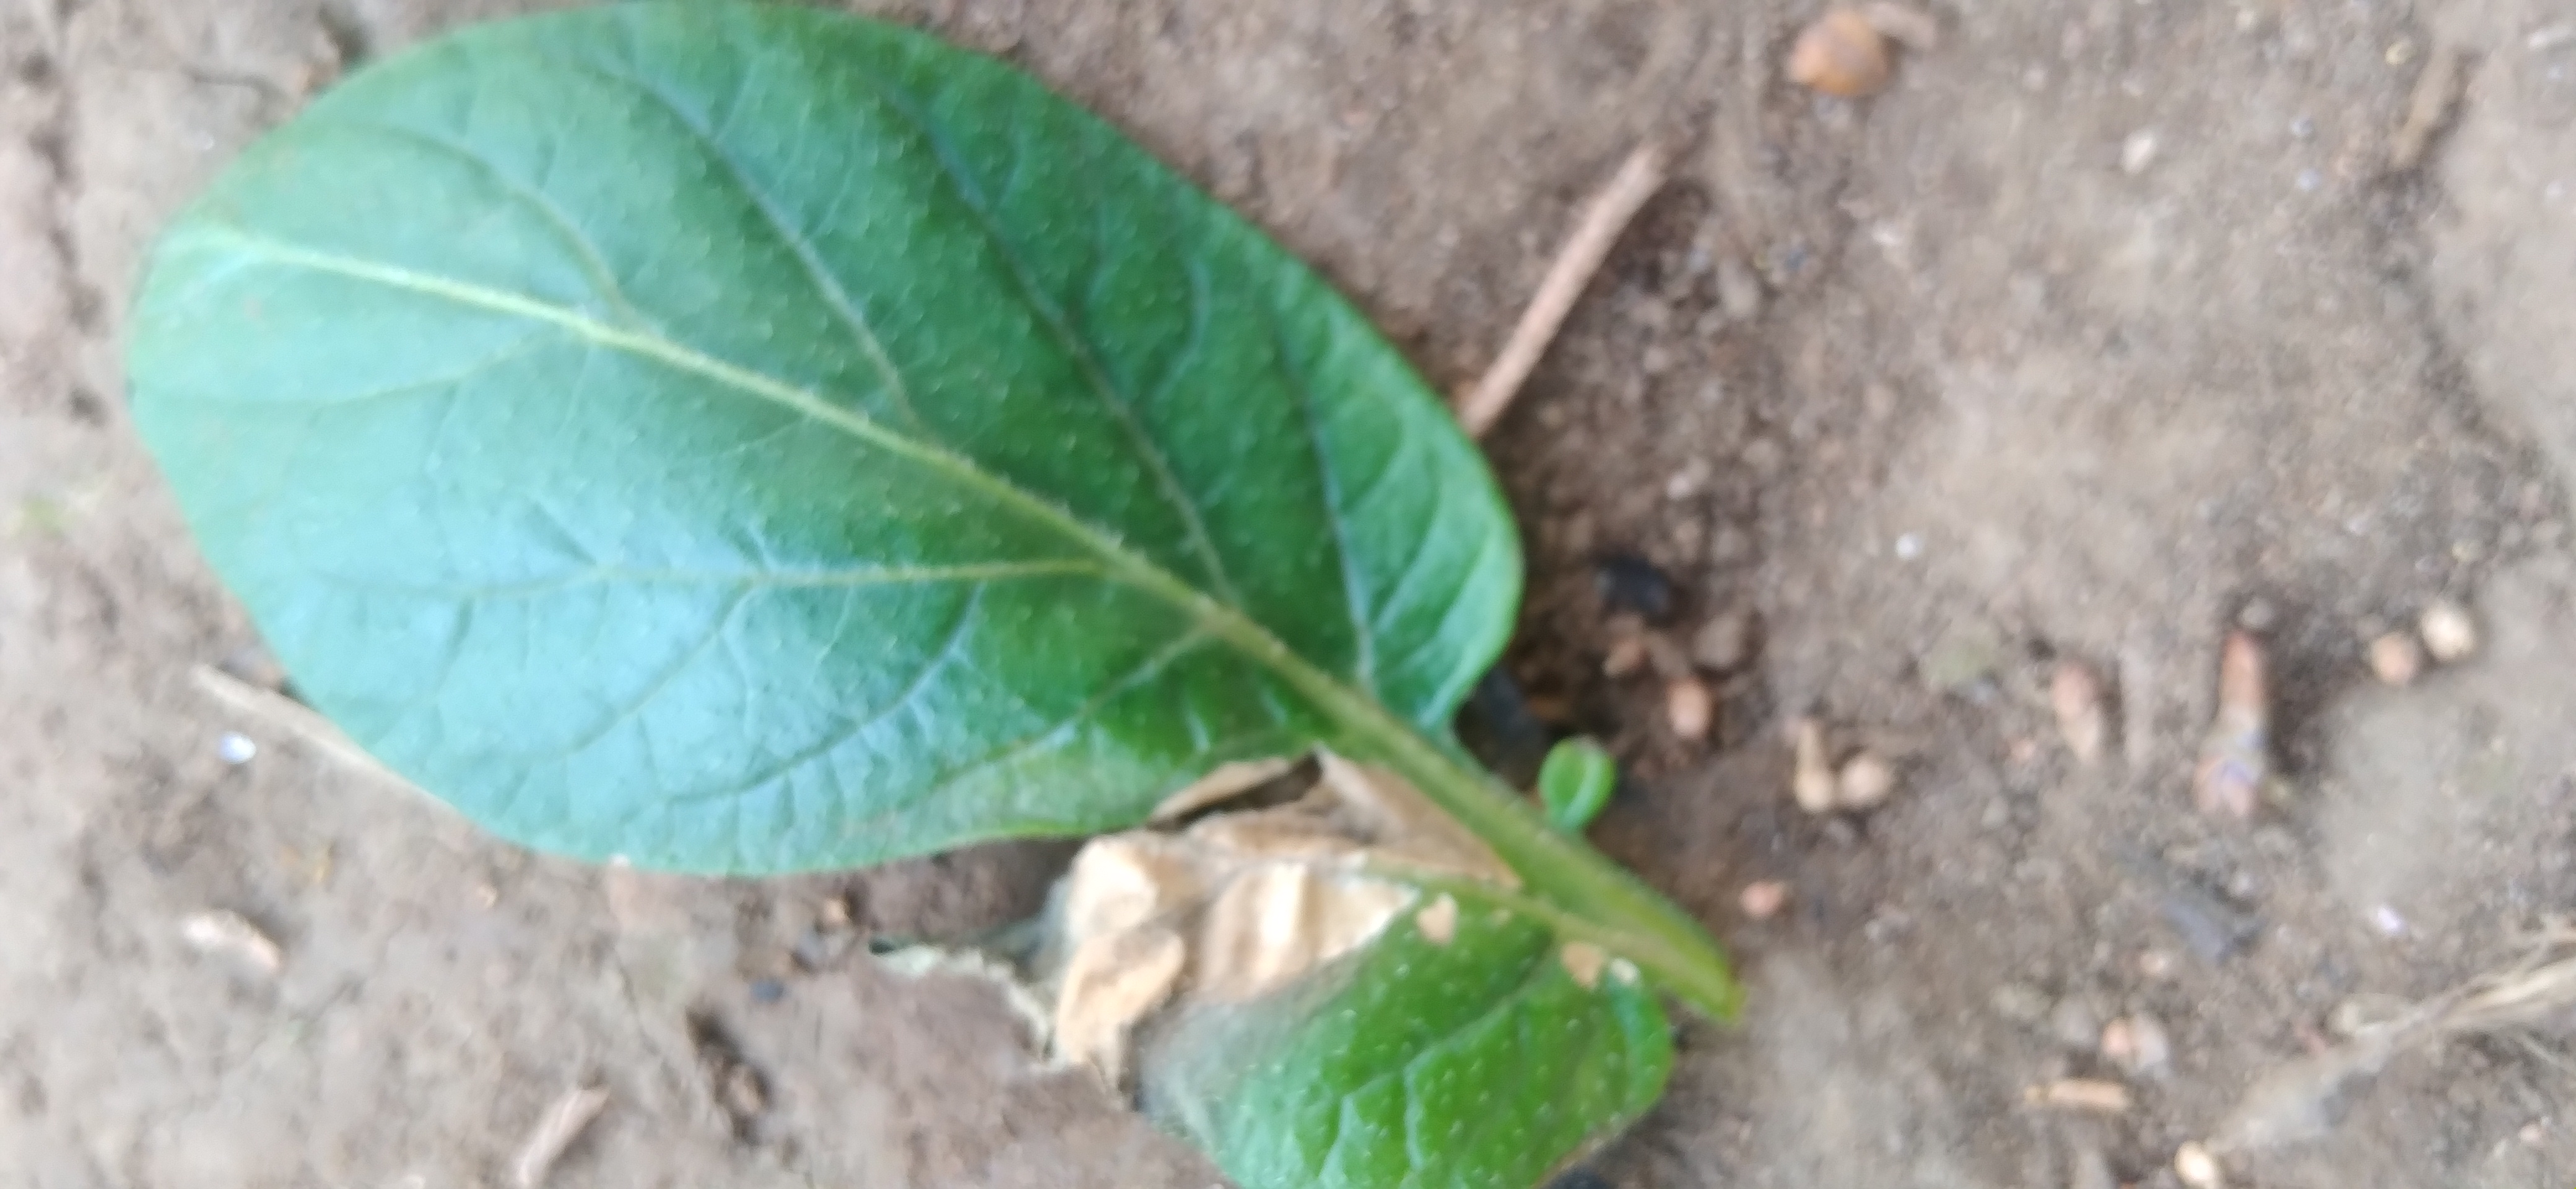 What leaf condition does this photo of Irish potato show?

early blight
